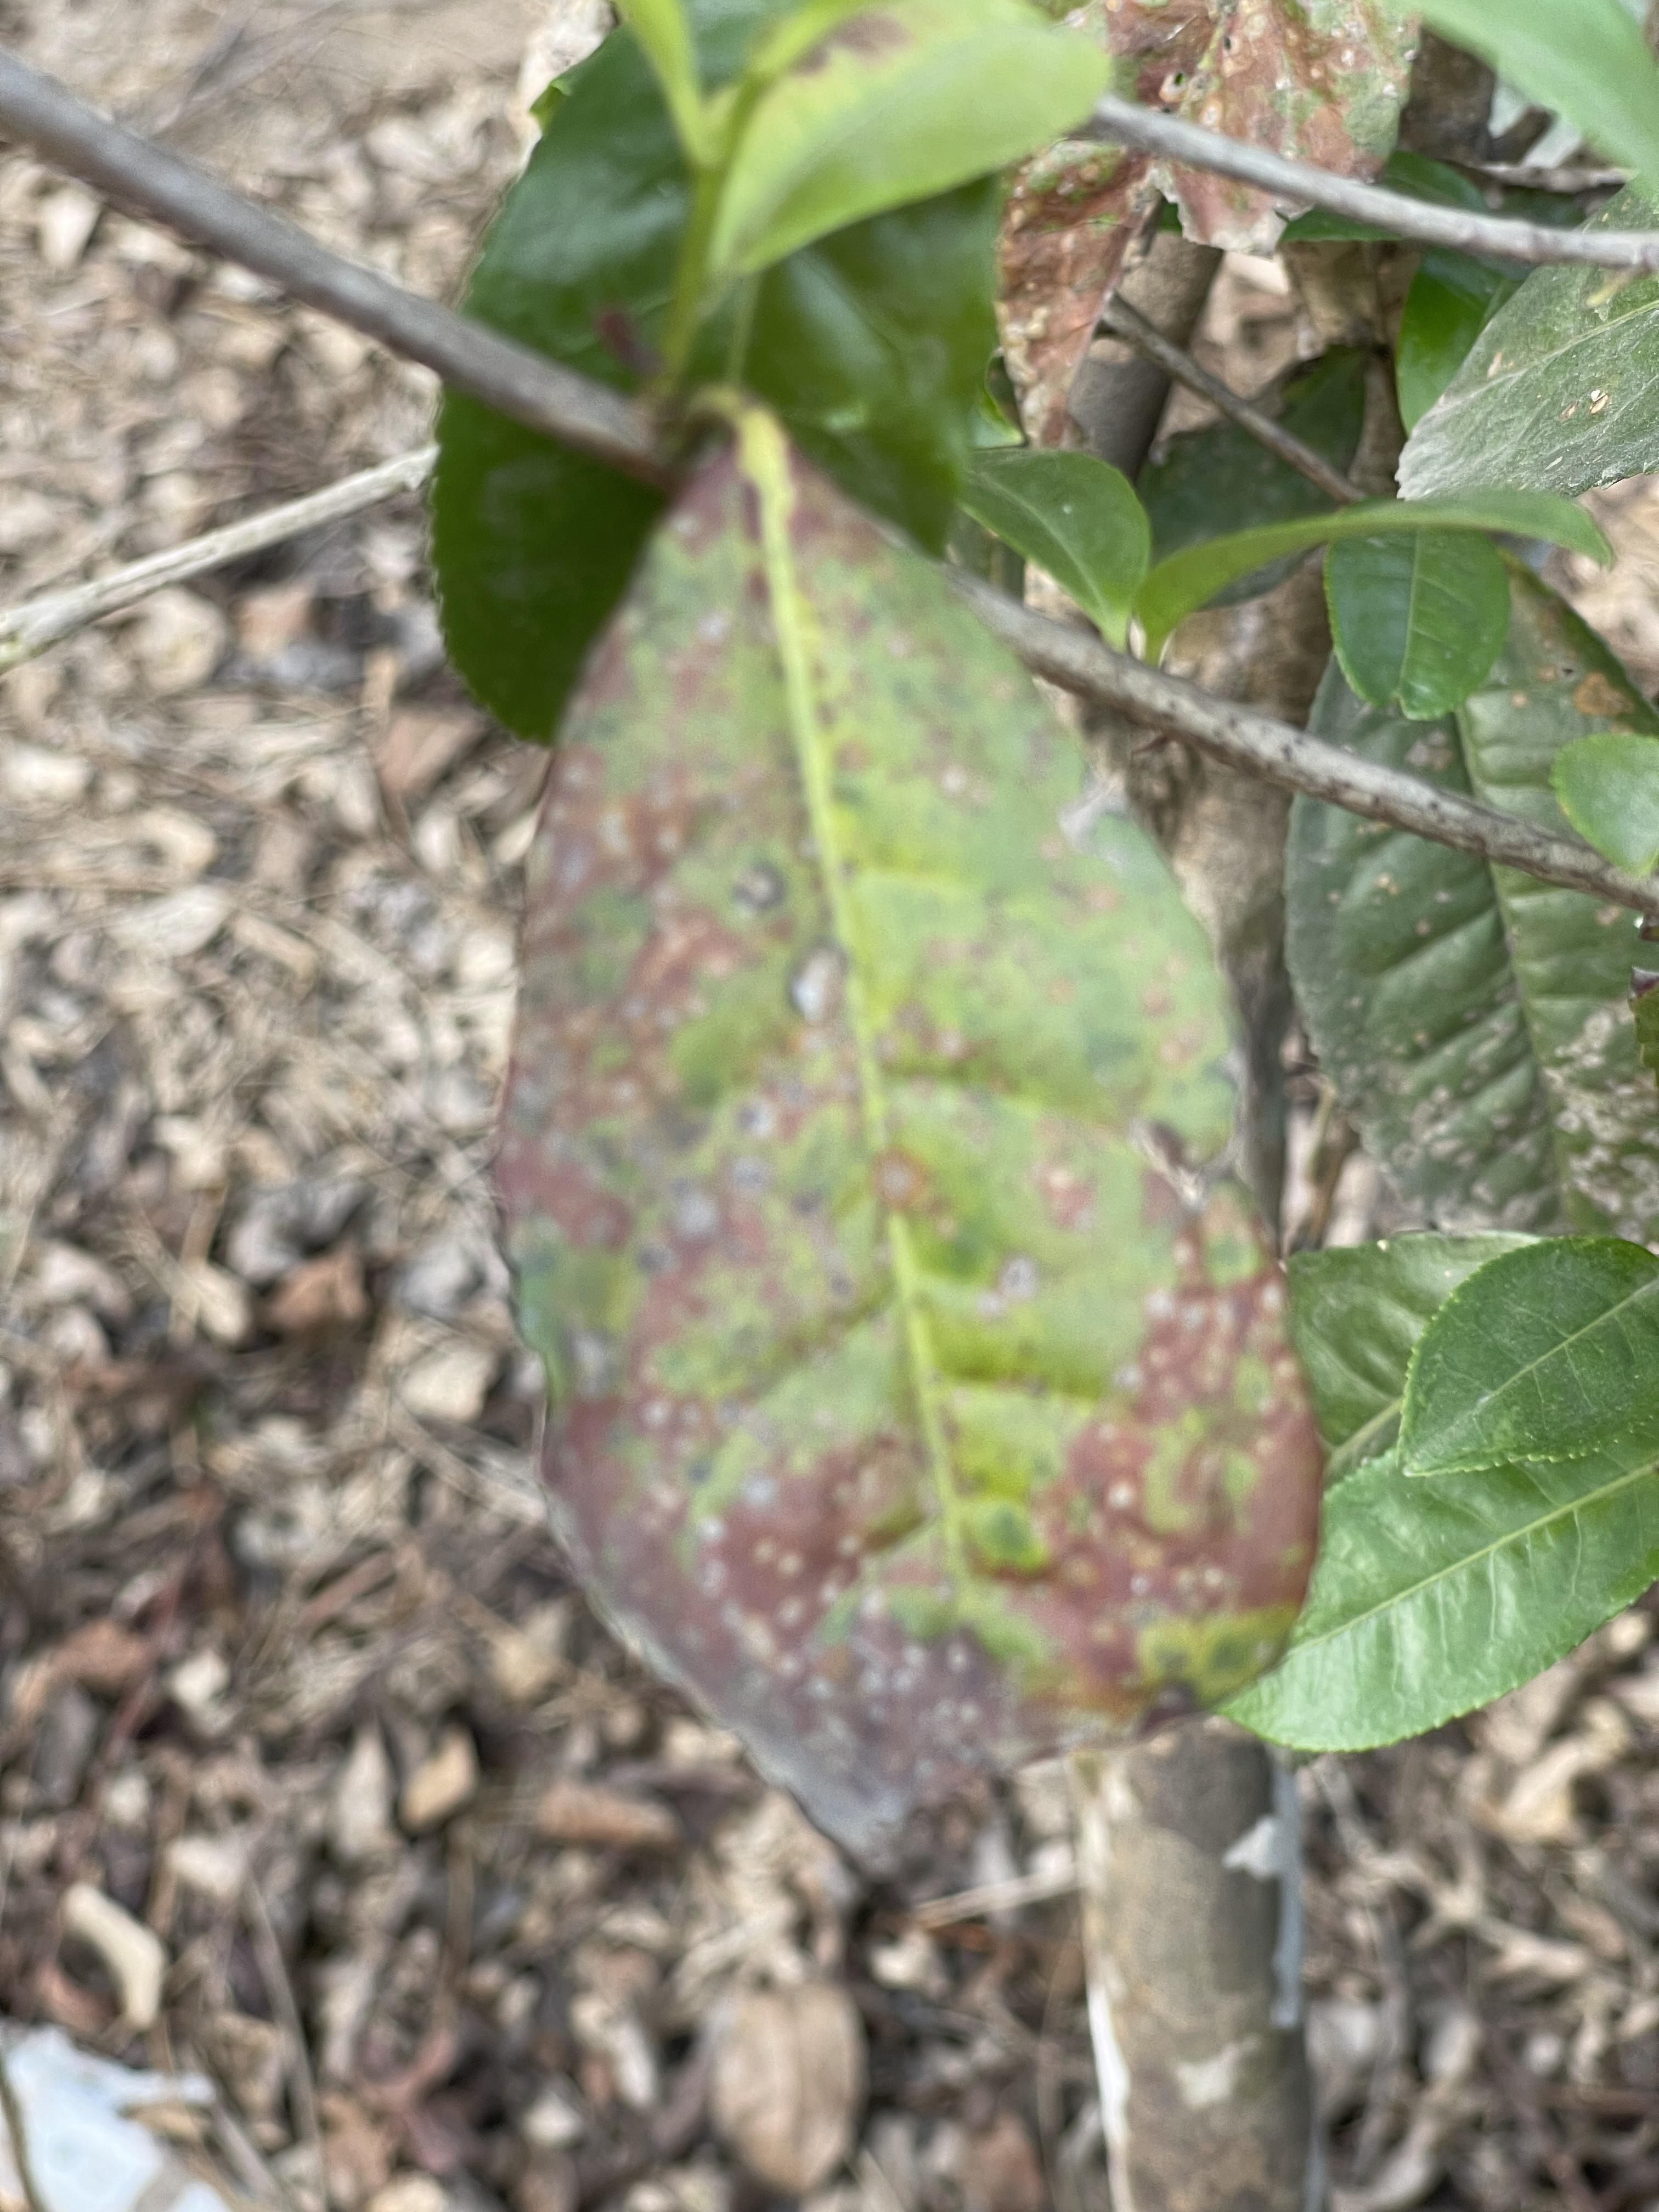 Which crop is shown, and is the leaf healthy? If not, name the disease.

tea, red rust
